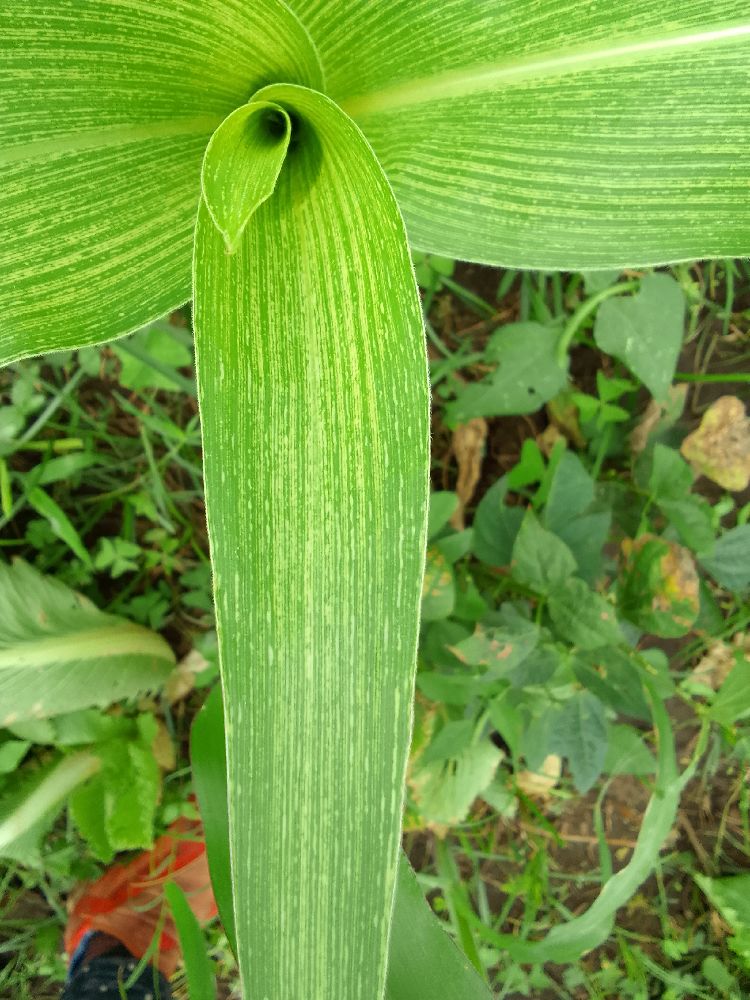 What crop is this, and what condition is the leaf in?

maize, maize streak virus
